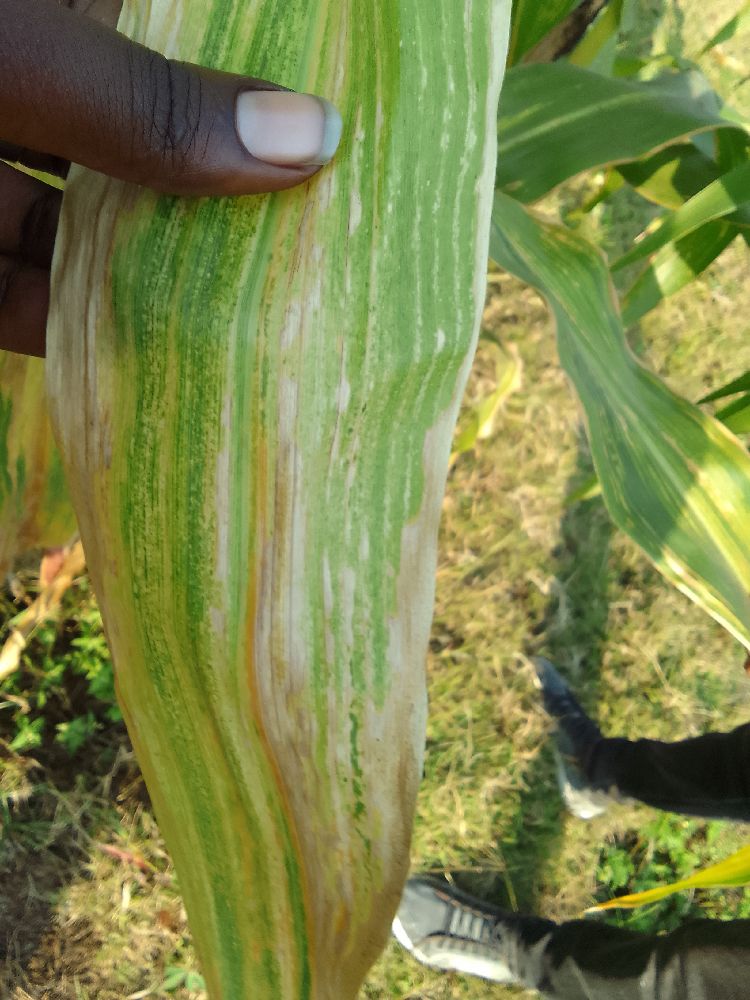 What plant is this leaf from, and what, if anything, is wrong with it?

maize, maize lethal necrosis
